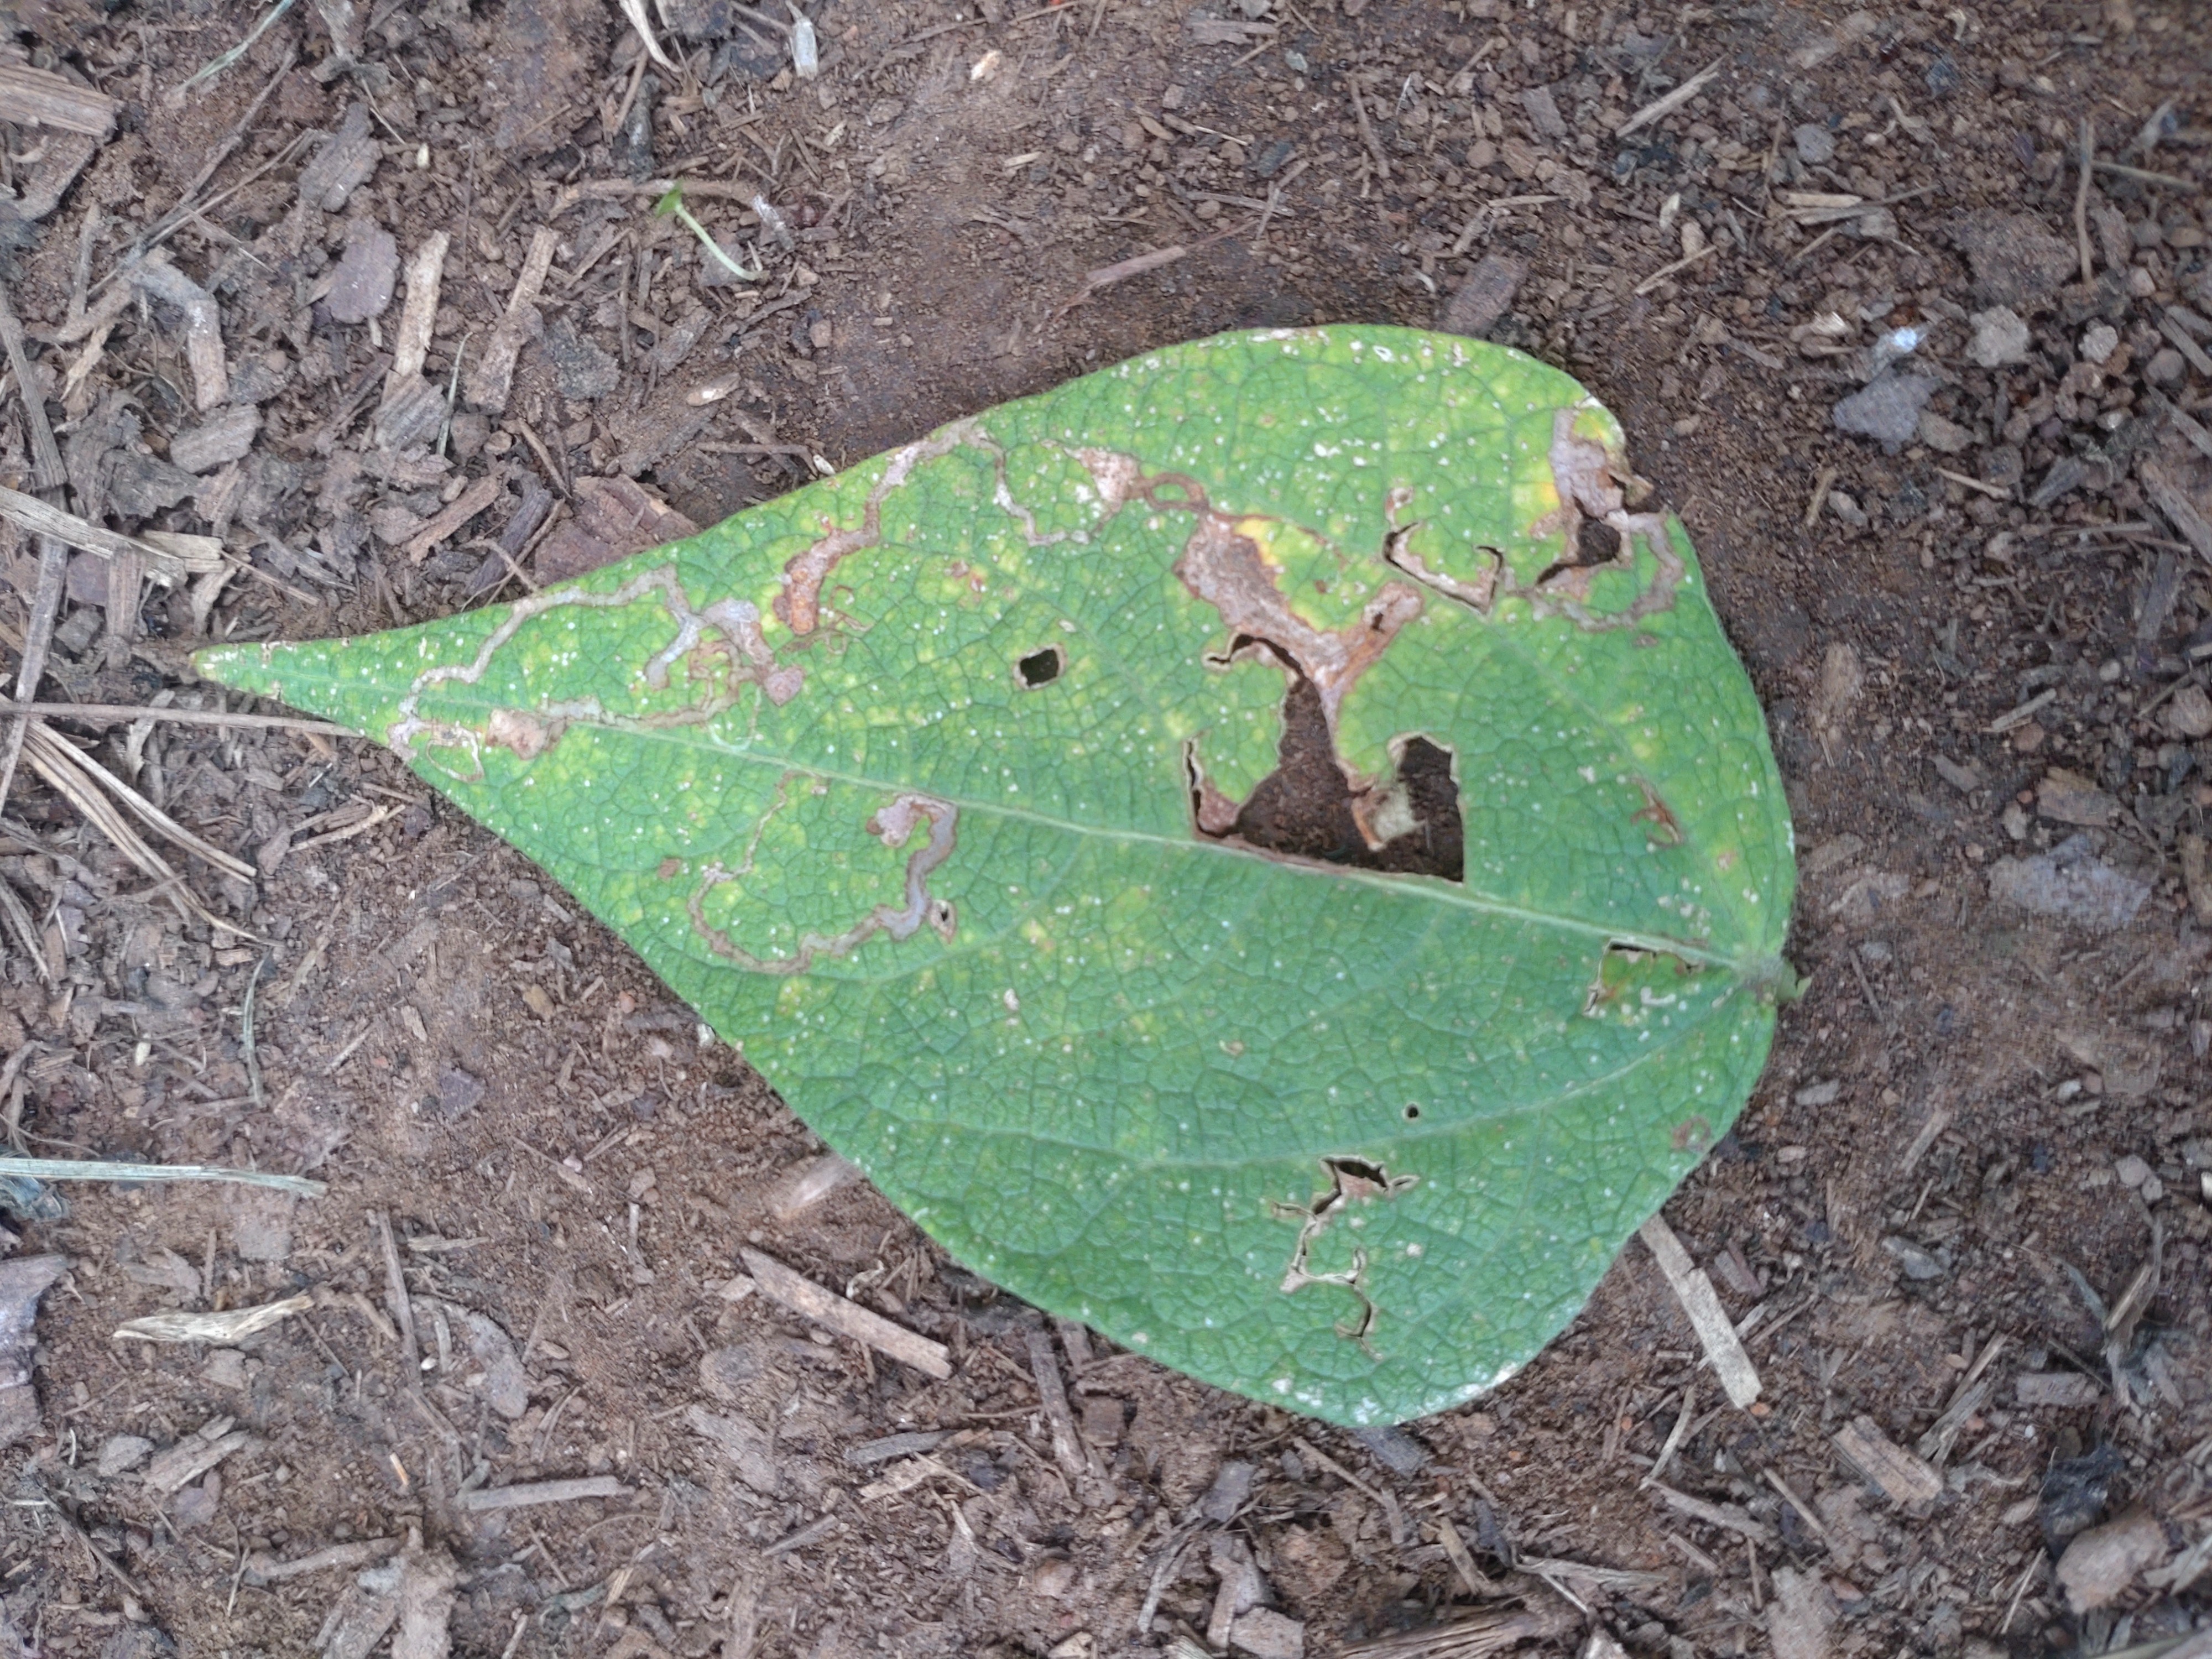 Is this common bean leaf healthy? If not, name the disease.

anthracnose
